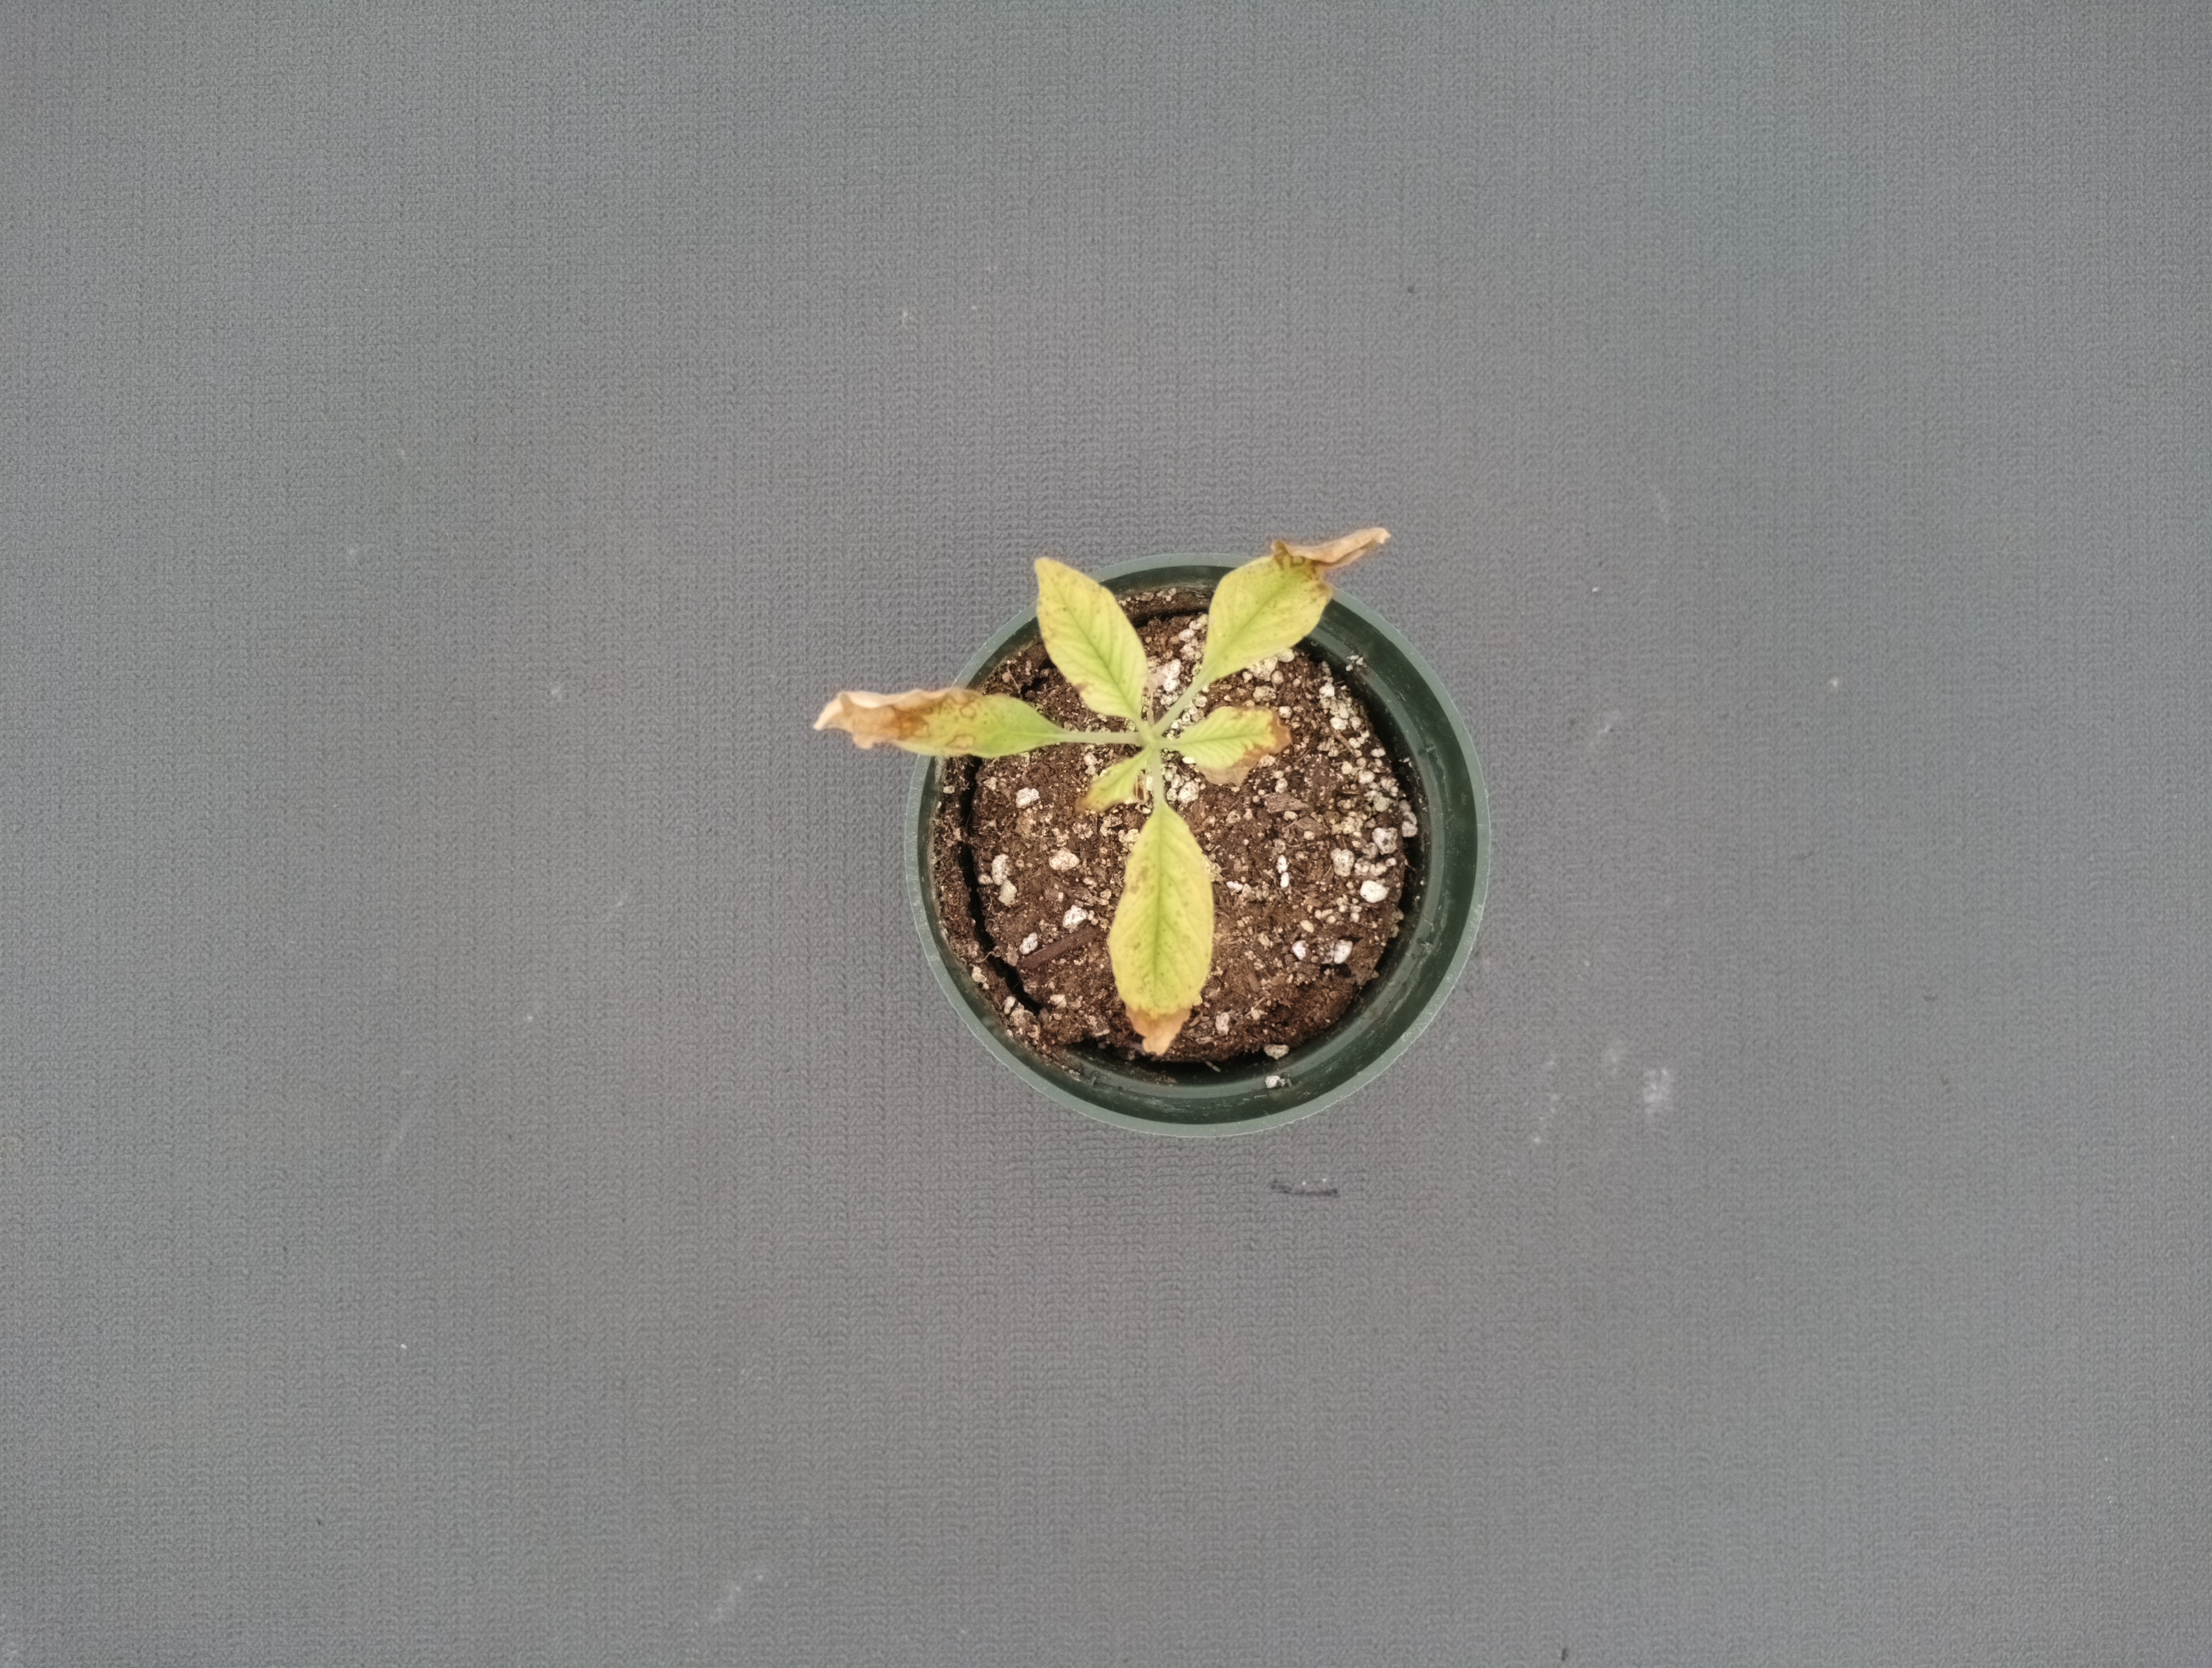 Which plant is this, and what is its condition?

waterhemp, chlorosis necrosis
